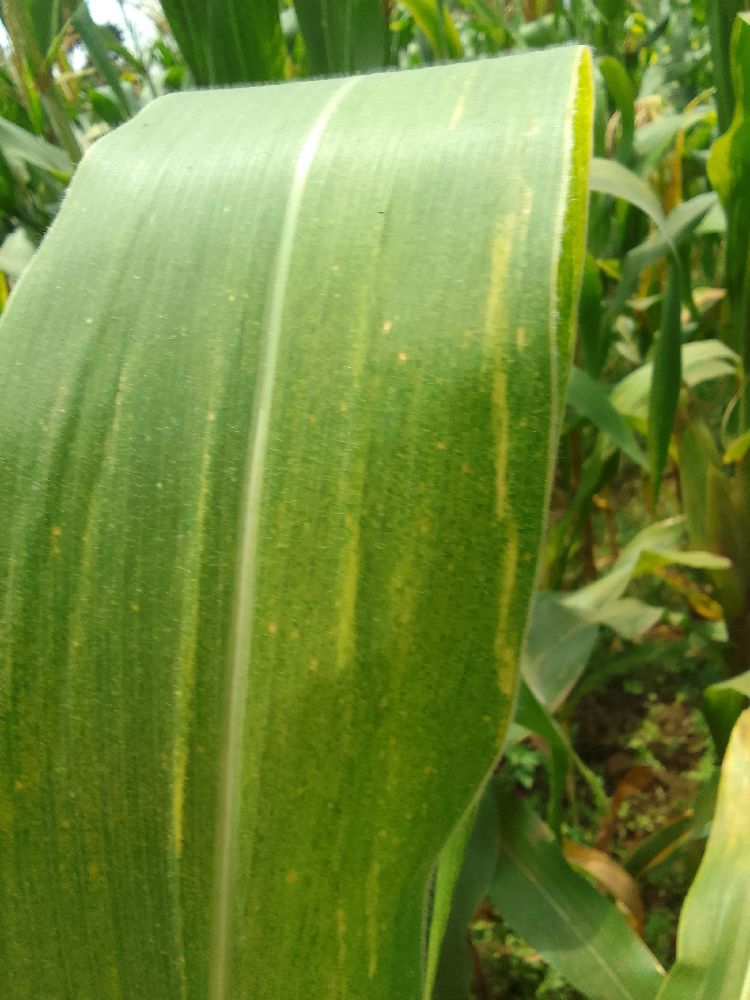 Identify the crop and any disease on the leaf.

maize, maize lethal necrosis
